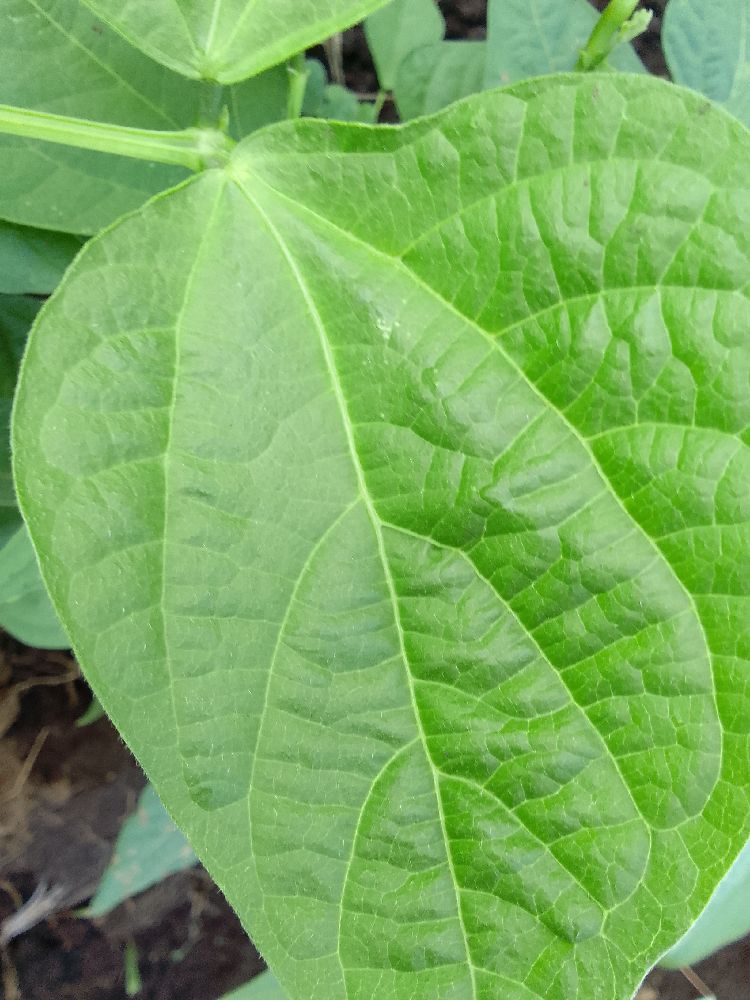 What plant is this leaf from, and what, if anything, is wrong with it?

common bean, healthy
